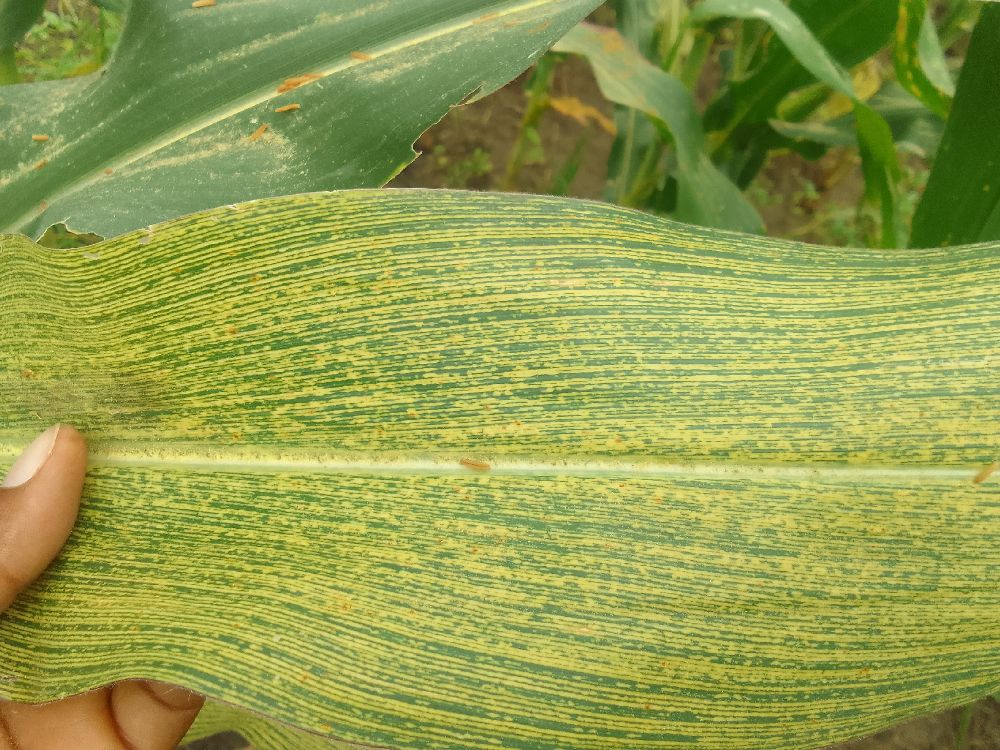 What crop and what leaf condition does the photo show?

maize, maize streak virus
